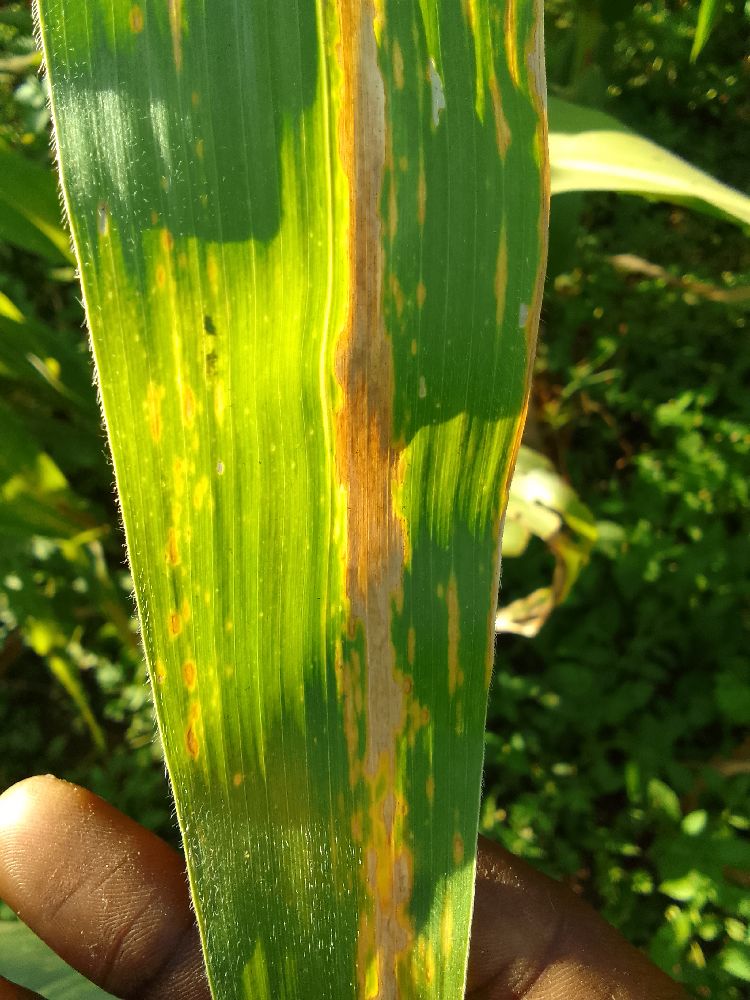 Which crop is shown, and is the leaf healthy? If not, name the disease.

maize, maize lethal necrosis
